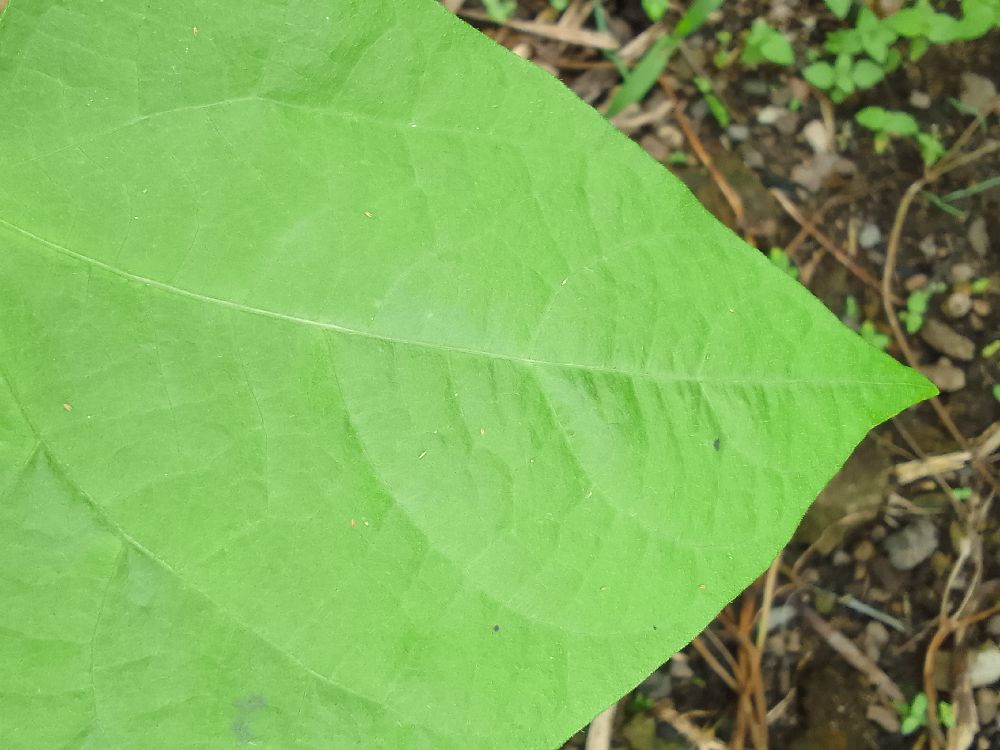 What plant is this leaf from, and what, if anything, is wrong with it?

common bean, healthy
